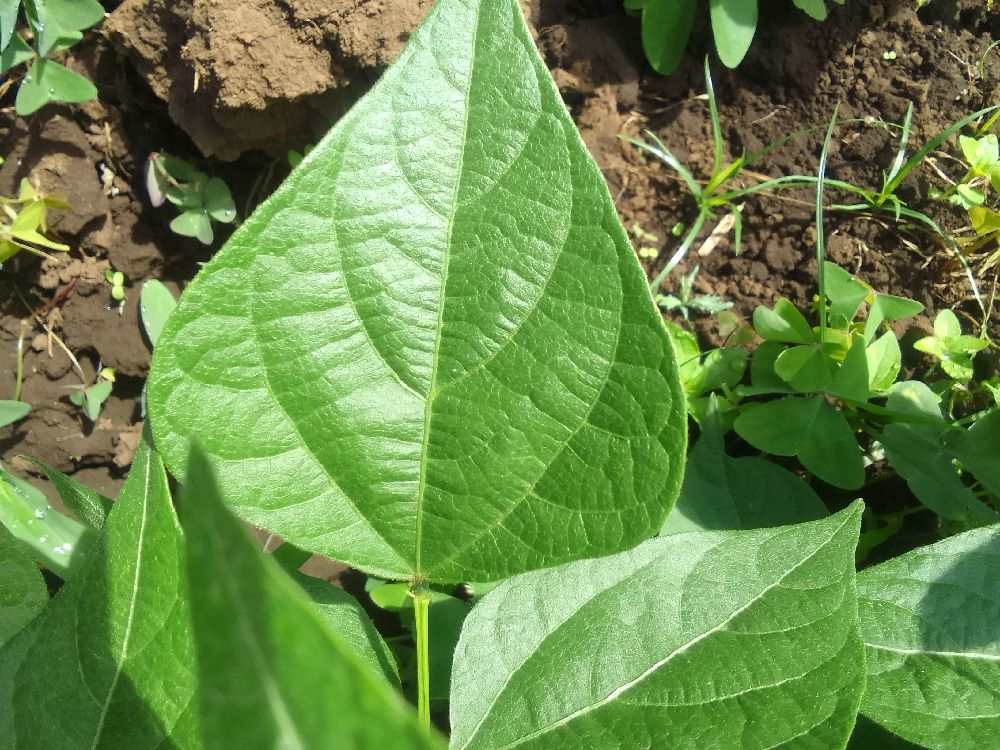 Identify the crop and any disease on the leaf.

common bean, healthy
